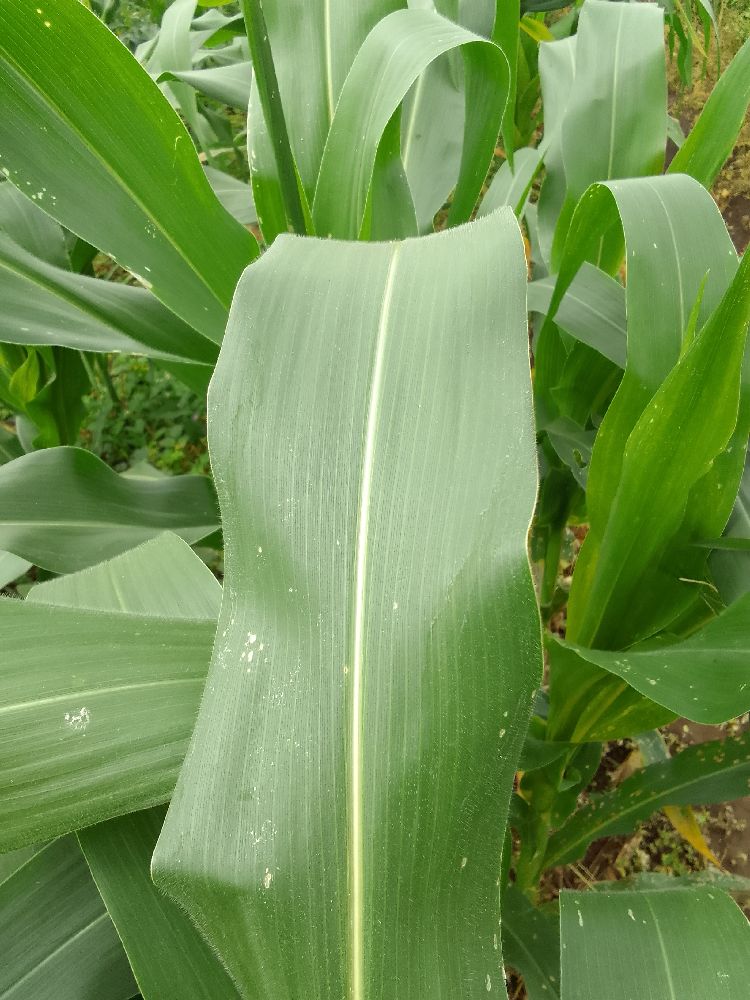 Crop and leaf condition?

maize, healthy
